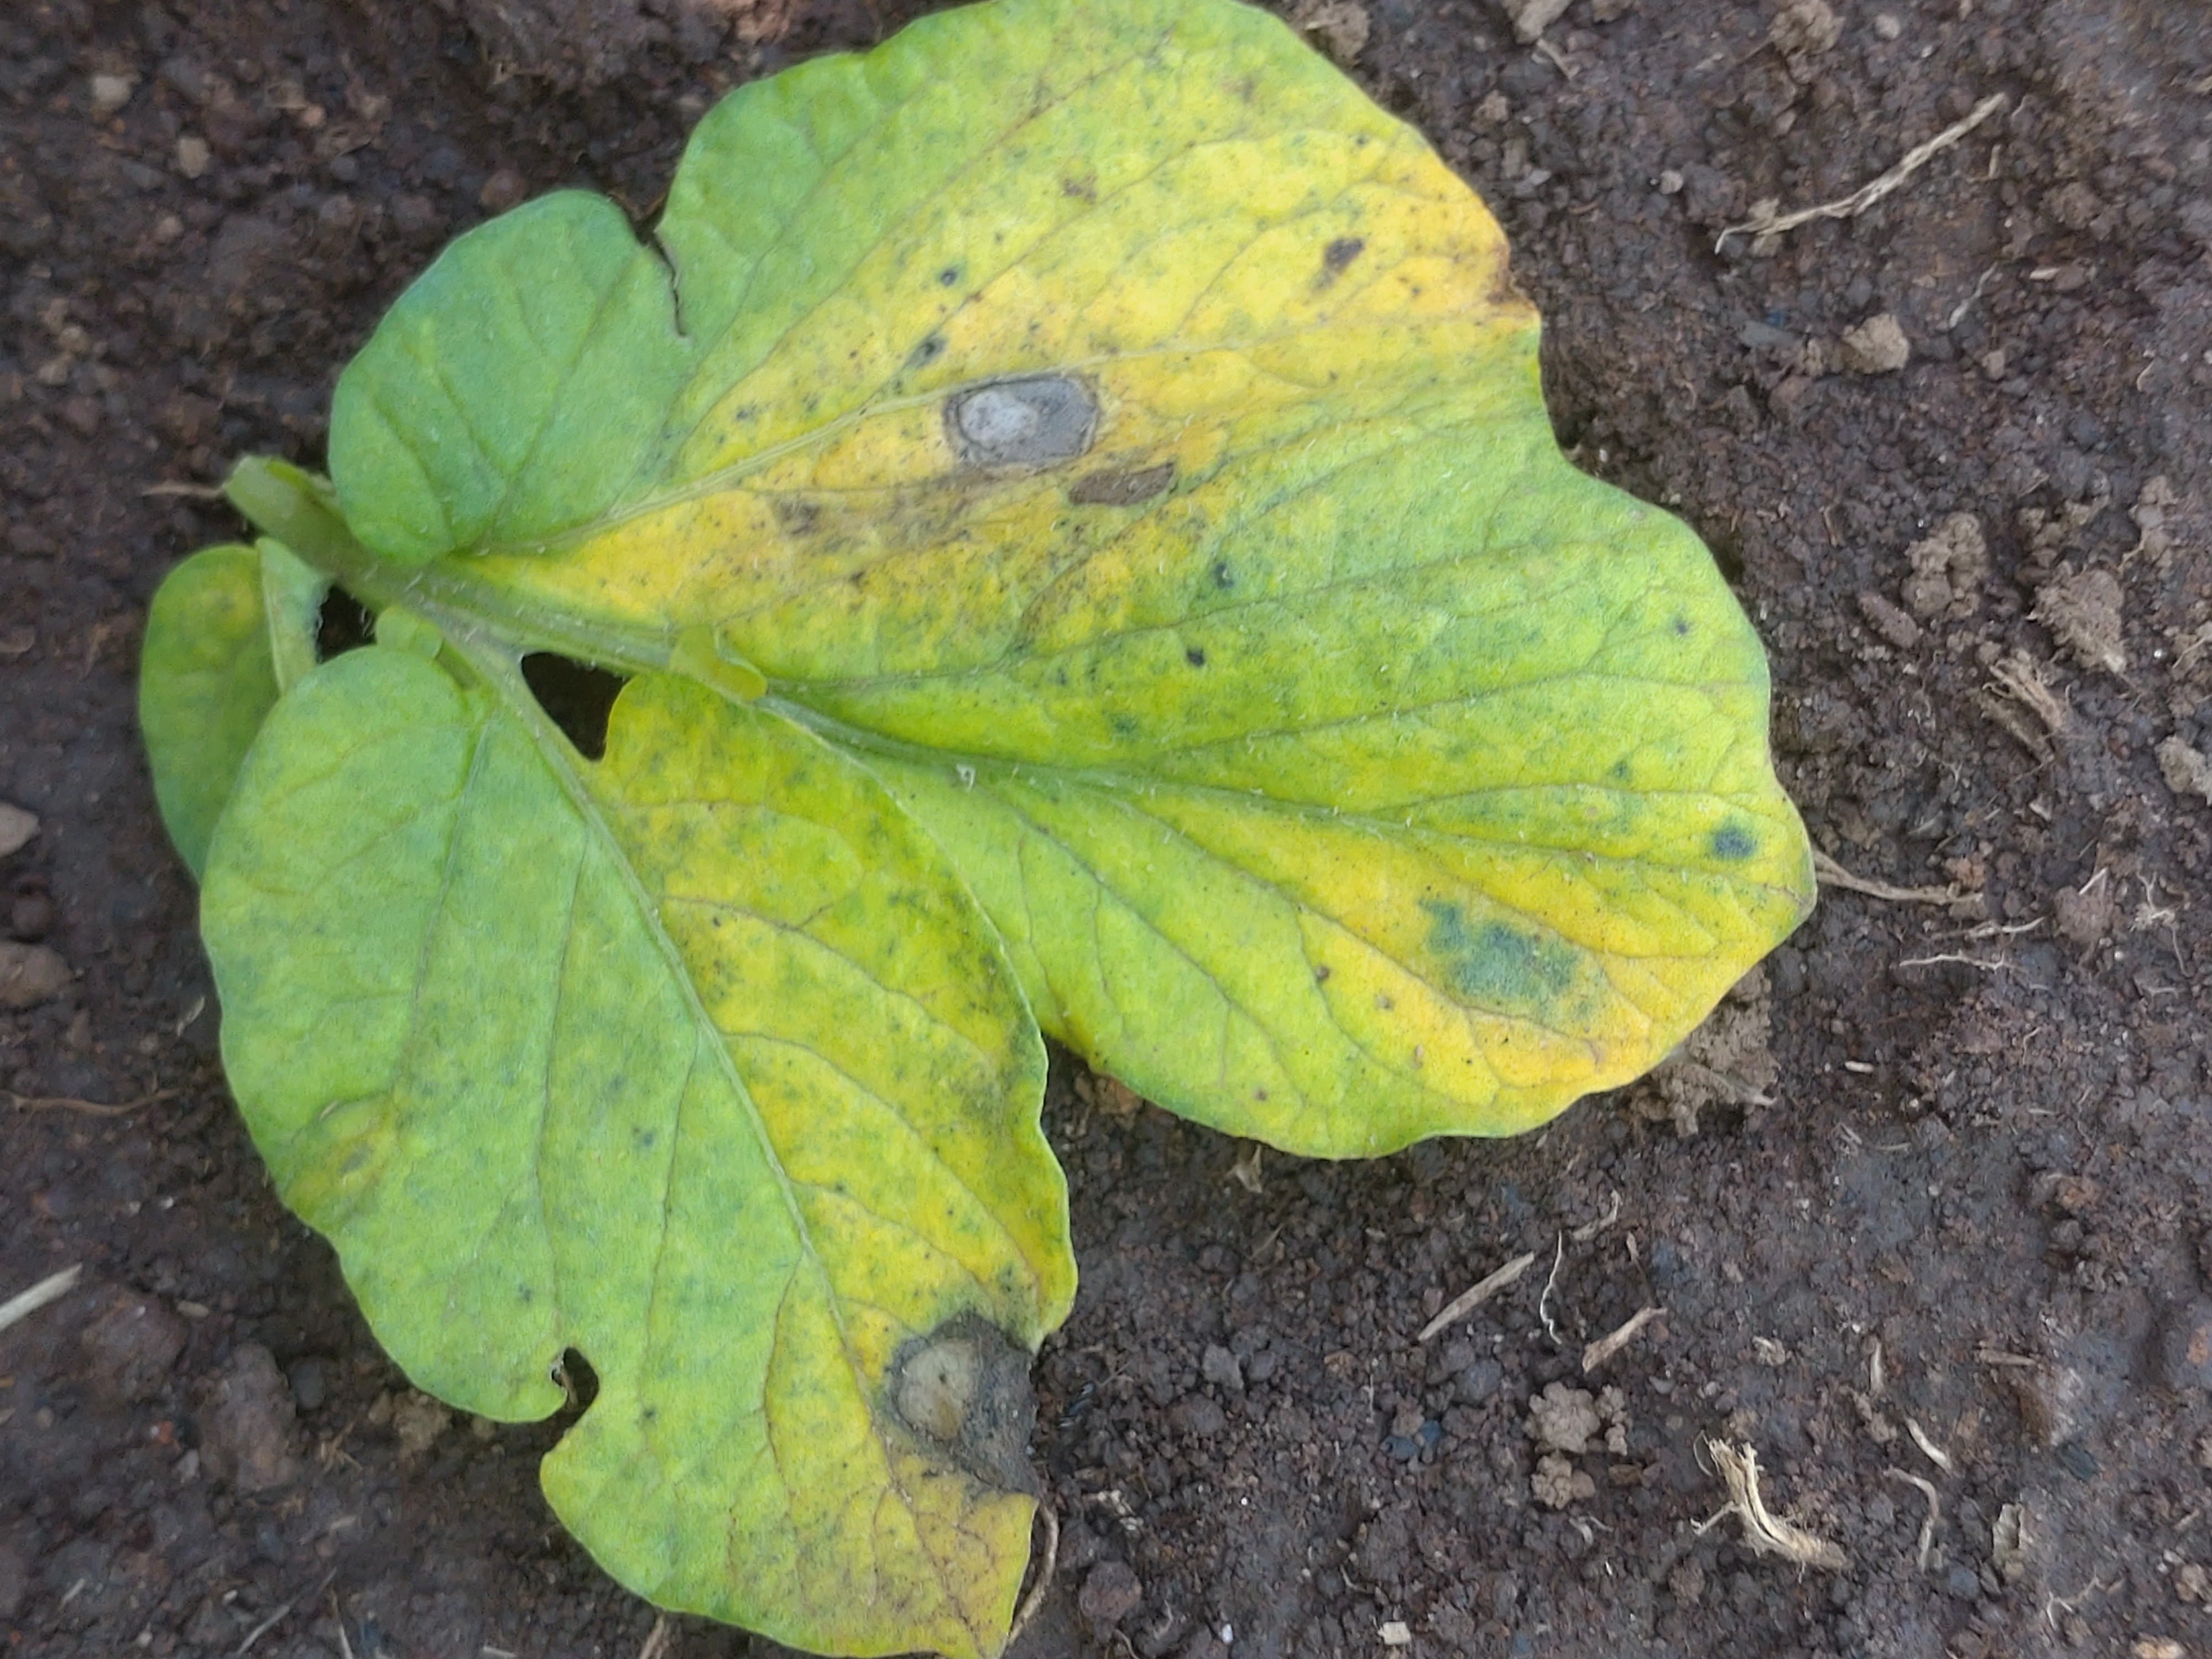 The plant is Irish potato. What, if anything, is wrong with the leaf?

late blight
